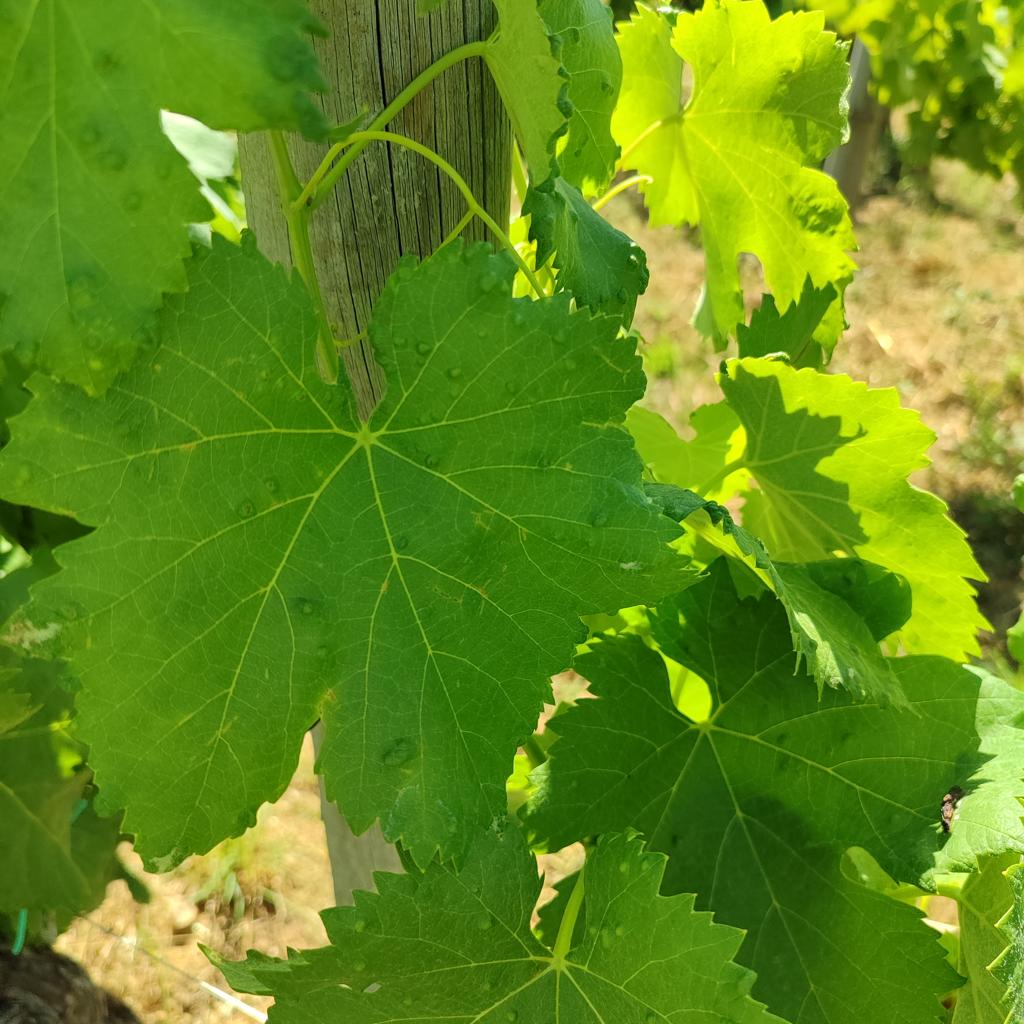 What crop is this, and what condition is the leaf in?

grapevine, erineum mite
